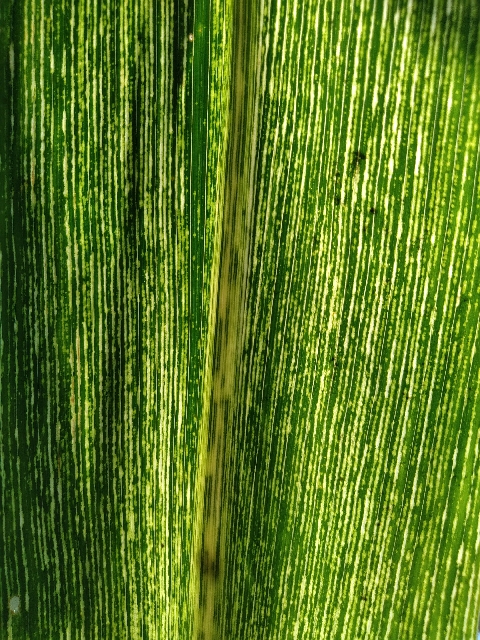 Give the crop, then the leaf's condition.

maize, maize streak virus
